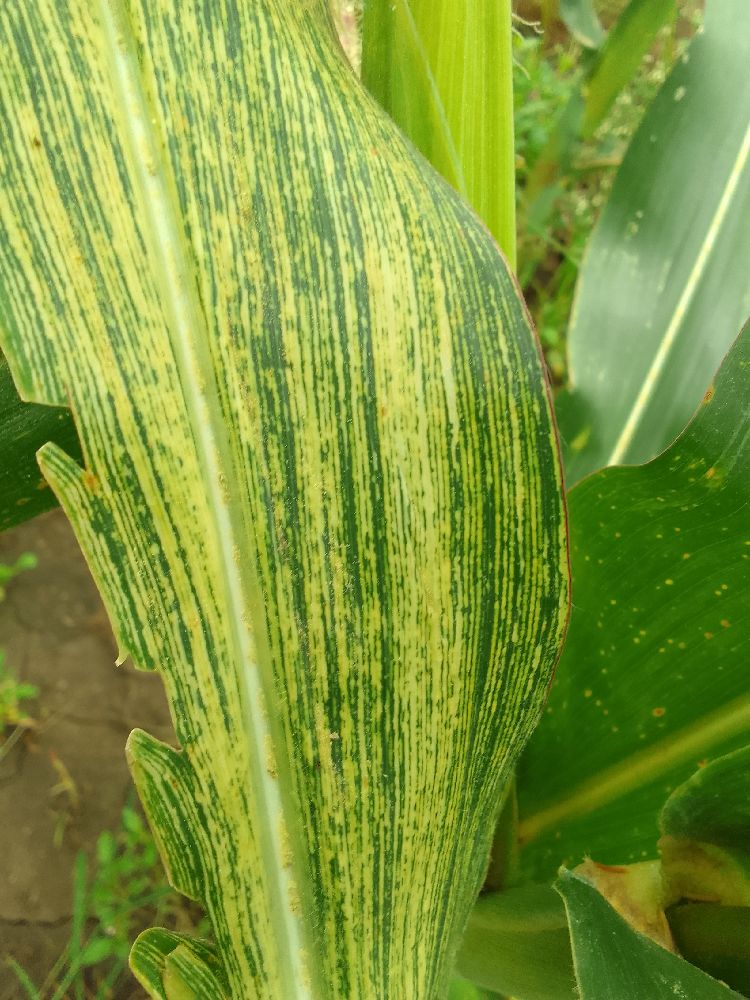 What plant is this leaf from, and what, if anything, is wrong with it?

maize, maize streak virus
